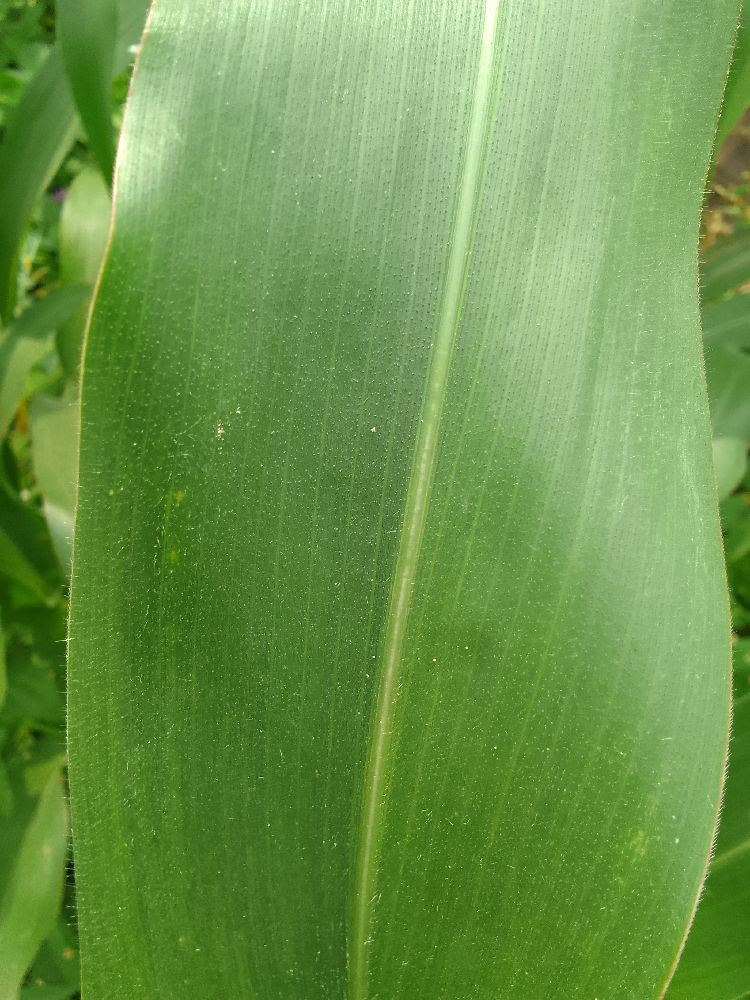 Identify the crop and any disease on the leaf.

maize, healthy
